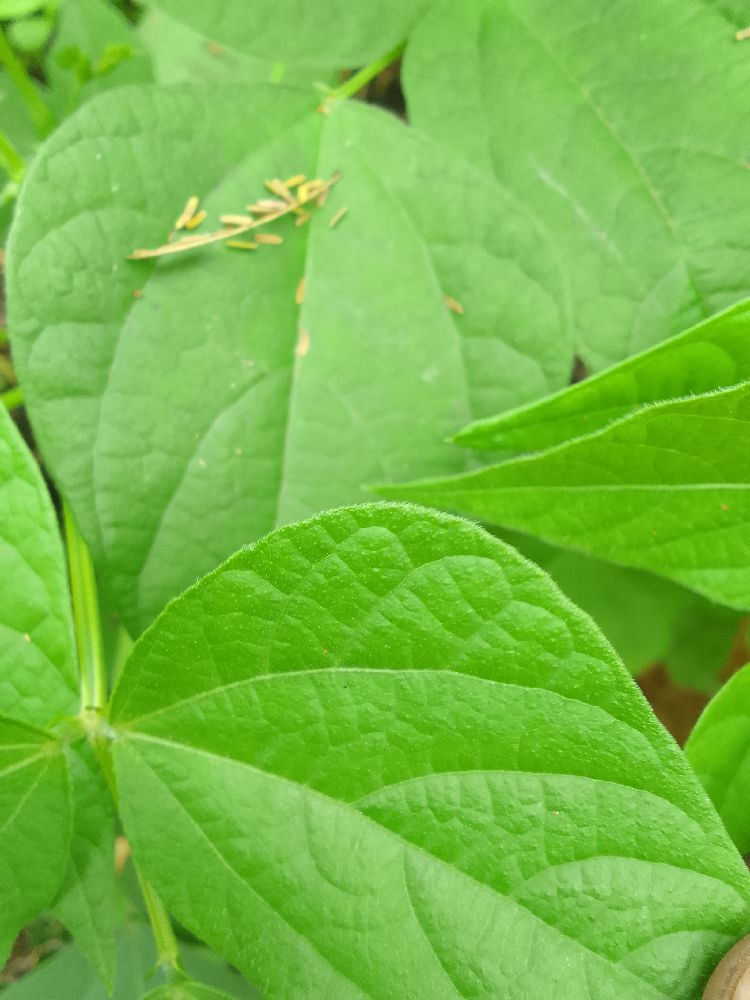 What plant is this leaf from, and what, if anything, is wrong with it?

common bean, healthy
